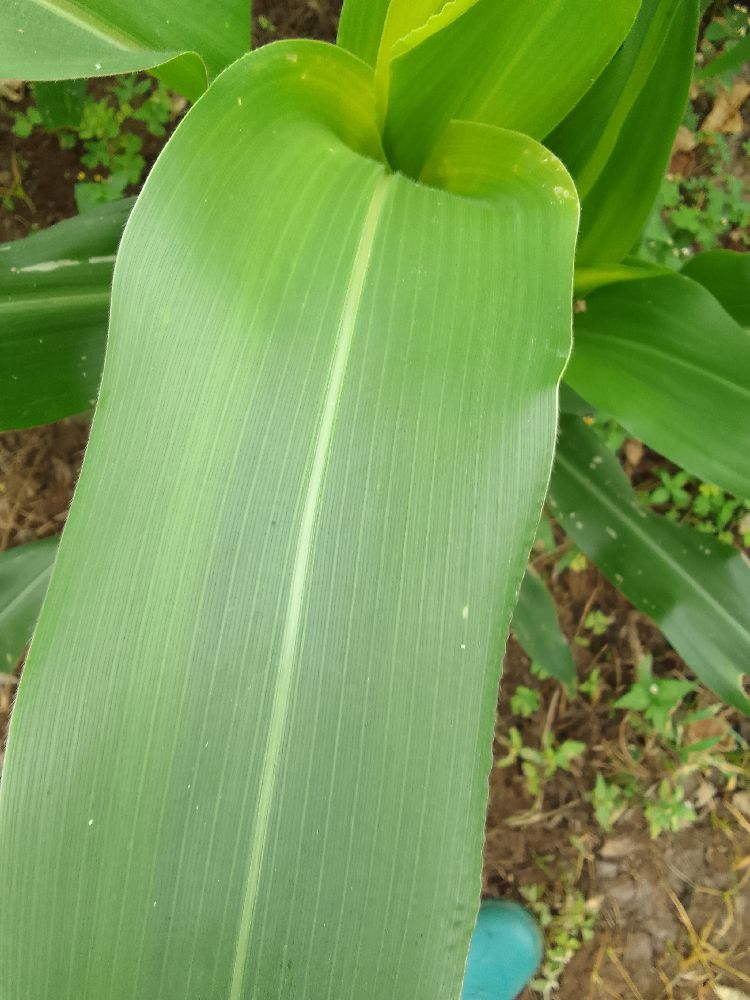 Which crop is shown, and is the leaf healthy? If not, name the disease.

maize, healthy
